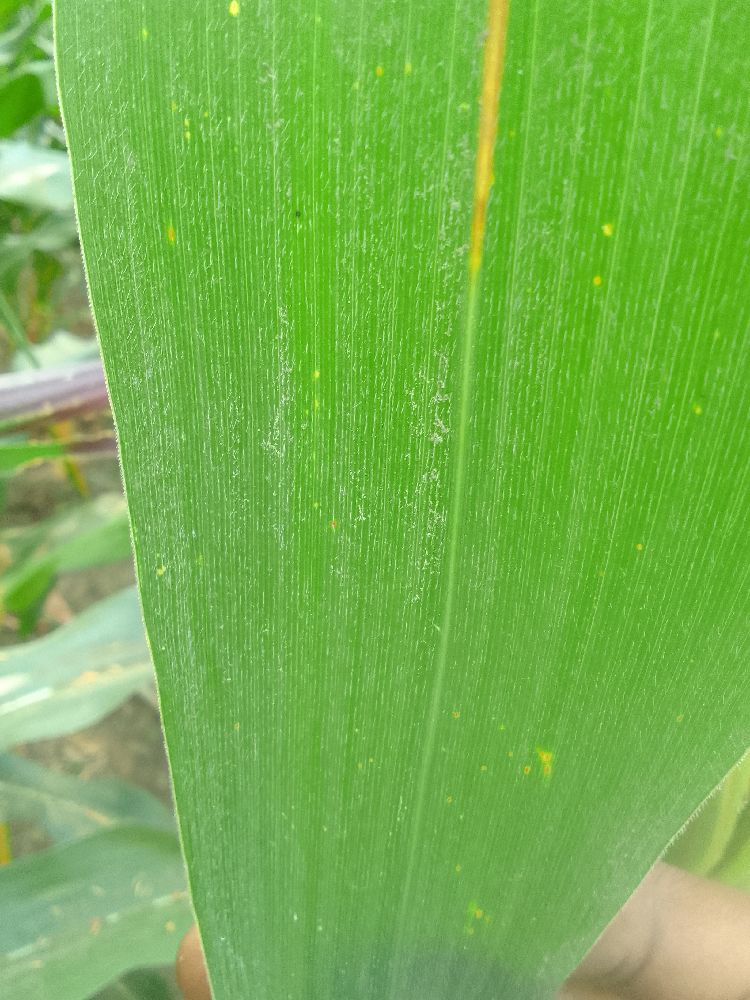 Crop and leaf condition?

maize, healthy
